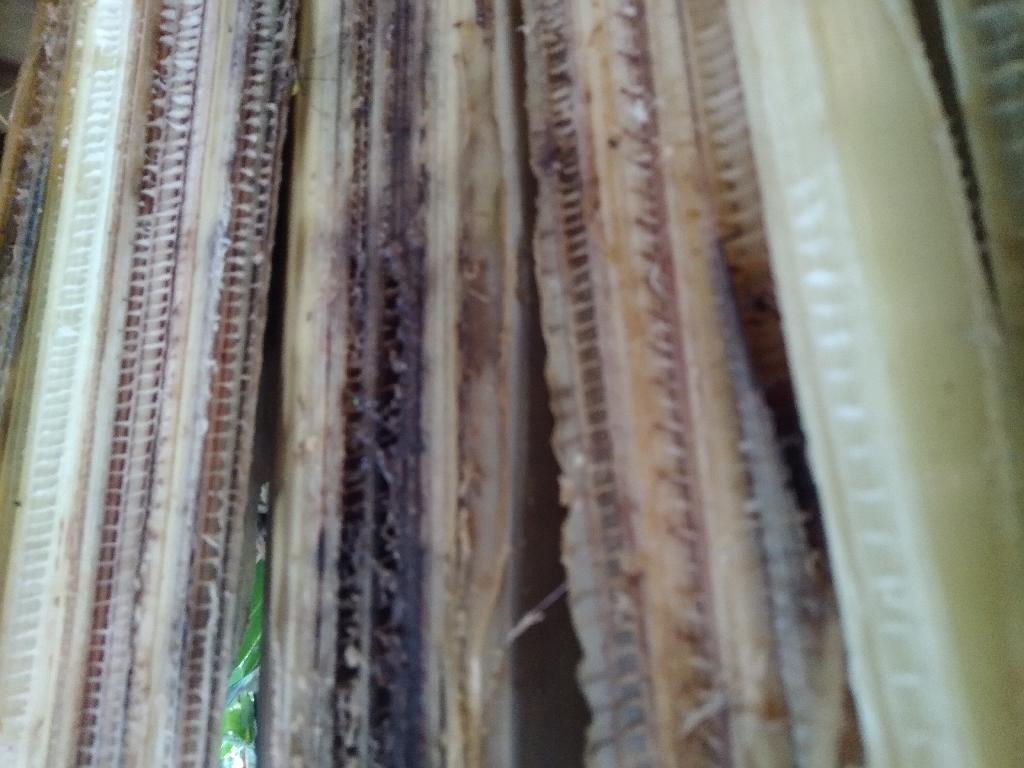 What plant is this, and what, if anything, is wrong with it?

banana, fusarium wilt race 1
